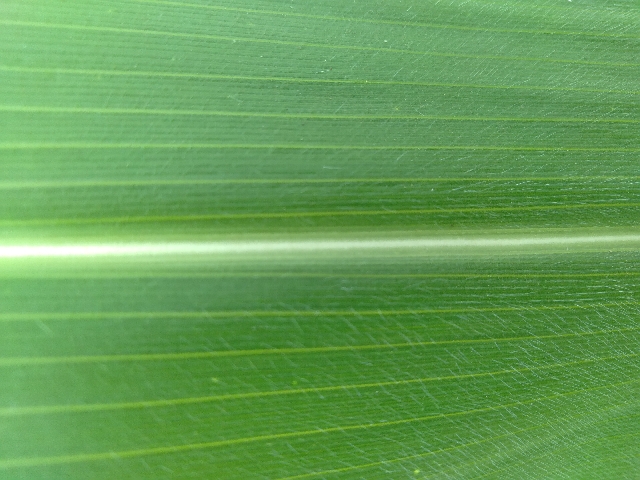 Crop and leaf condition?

maize, healthy
